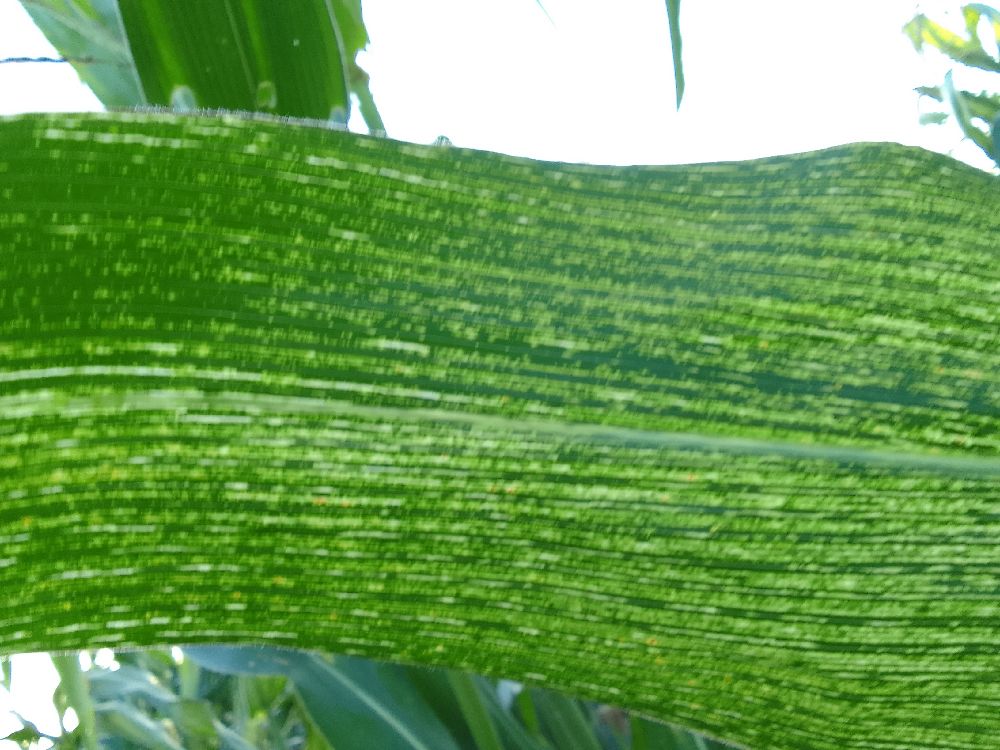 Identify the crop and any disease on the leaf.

maize, maize streak virus
